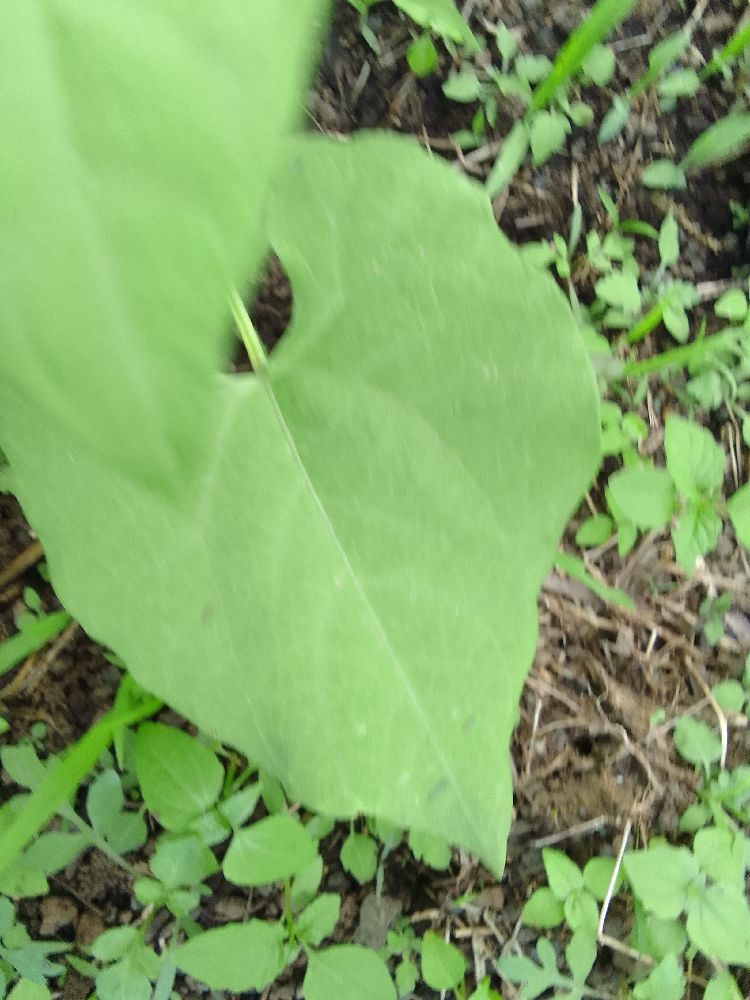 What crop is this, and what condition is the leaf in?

common bean, healthy
